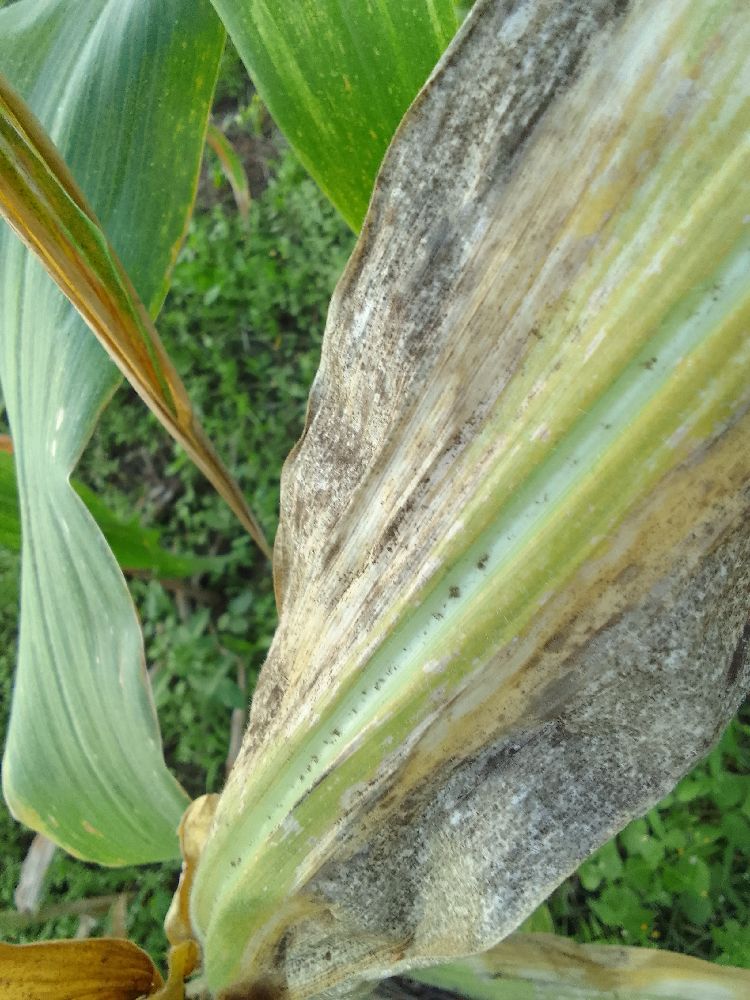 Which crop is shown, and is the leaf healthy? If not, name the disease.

maize, maize lethal necrosis
